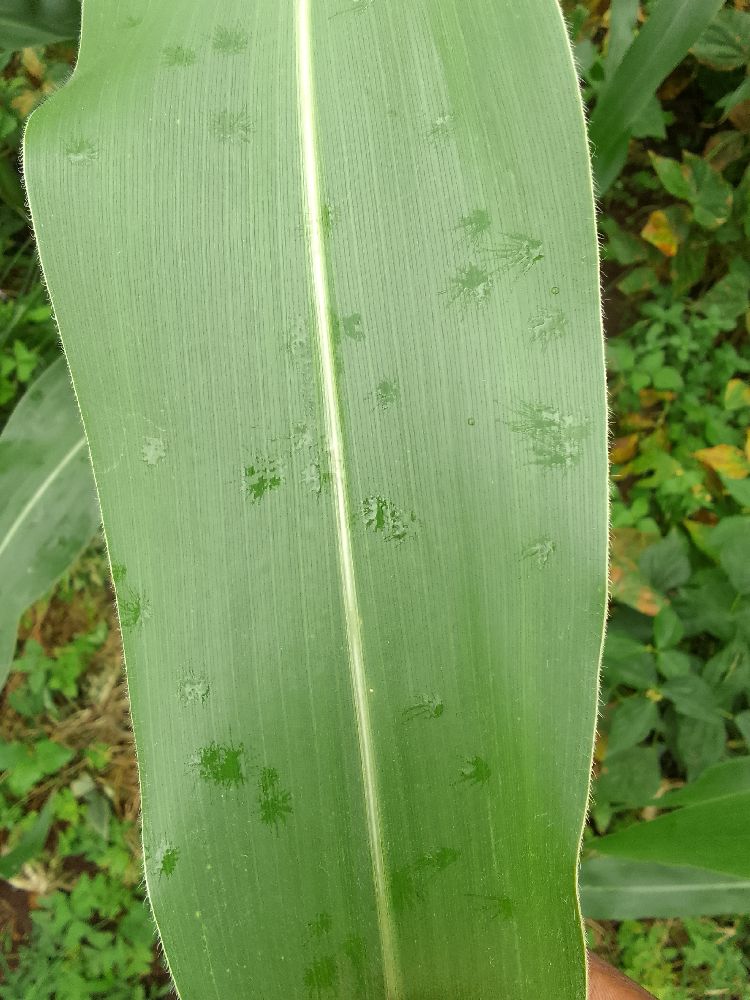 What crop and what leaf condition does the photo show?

maize, healthy
